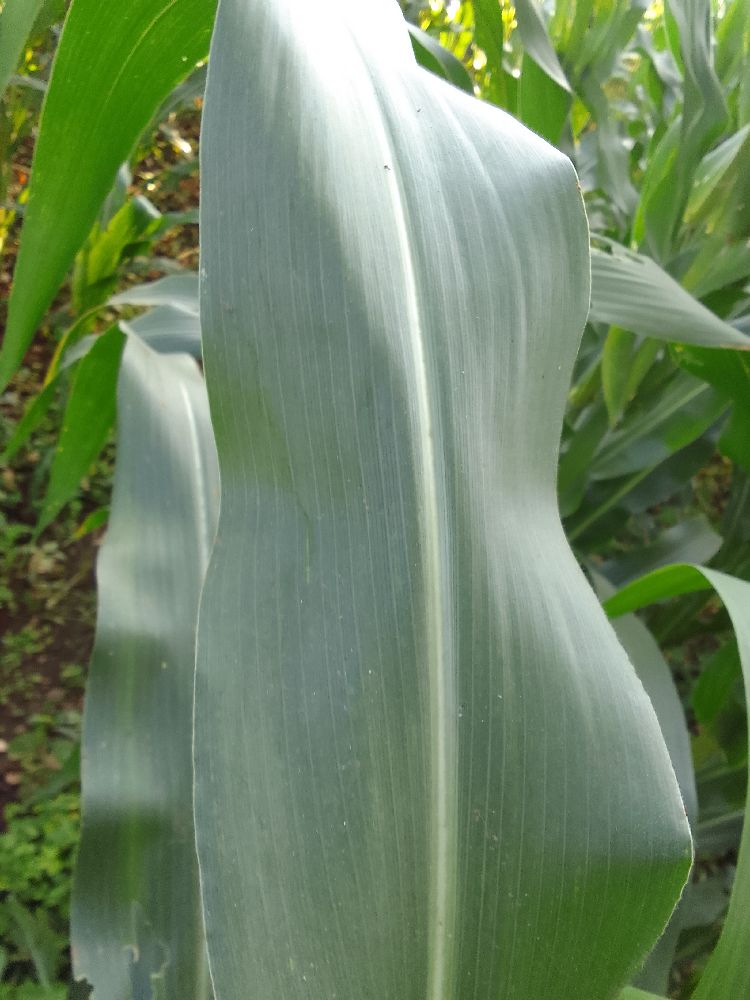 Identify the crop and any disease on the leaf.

maize, healthy
